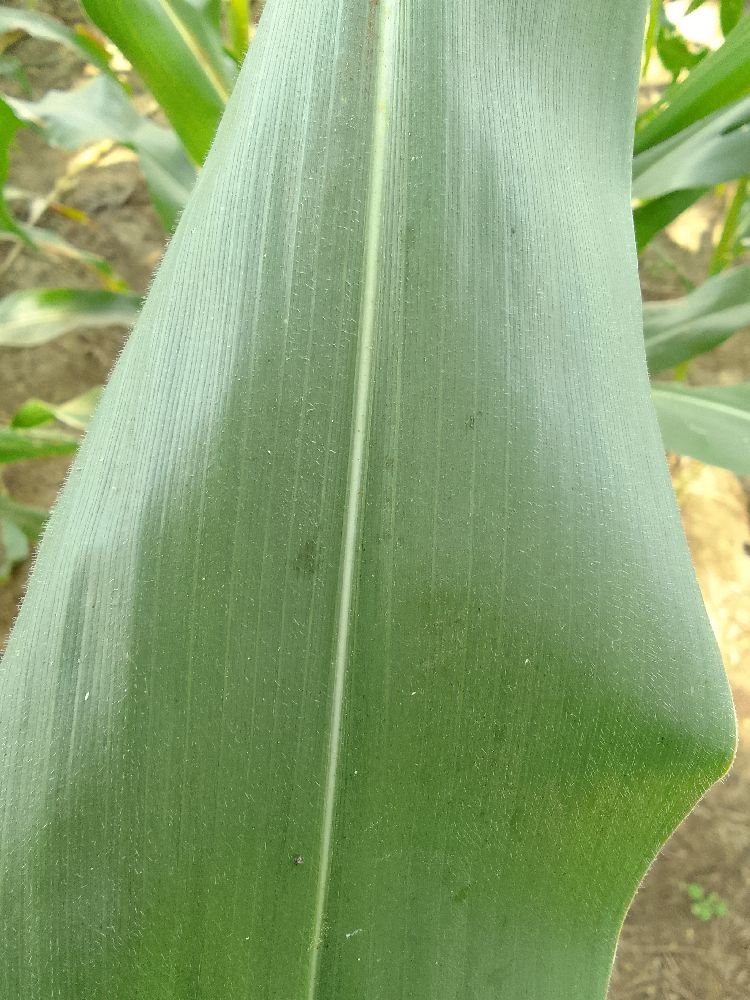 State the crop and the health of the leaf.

maize, healthy
